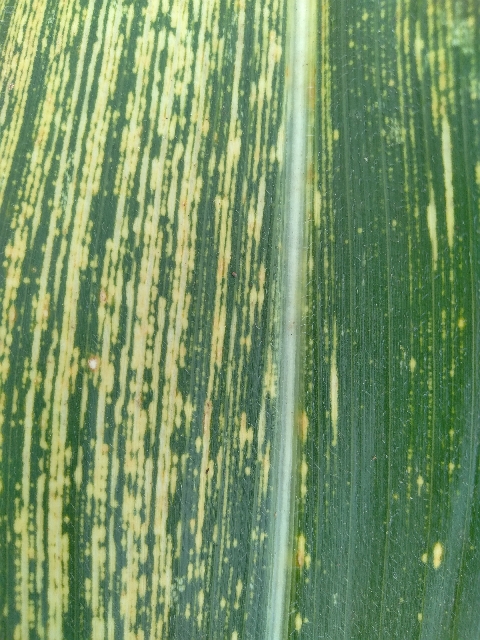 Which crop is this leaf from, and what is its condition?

maize, maize streak virus
